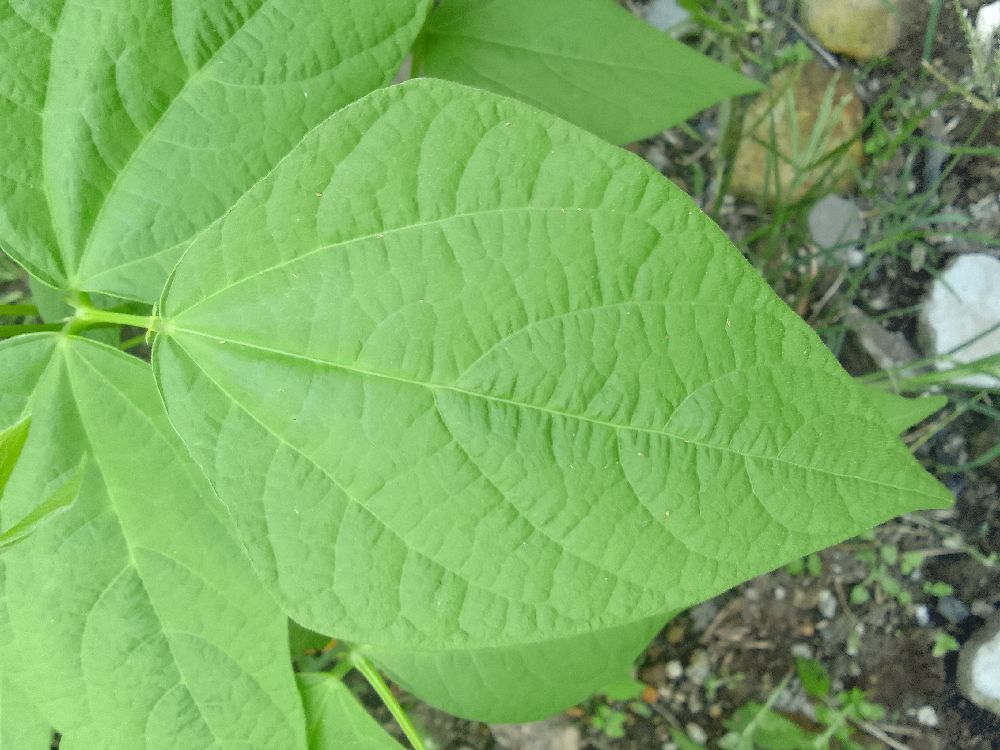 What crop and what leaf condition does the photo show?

common bean, healthy
